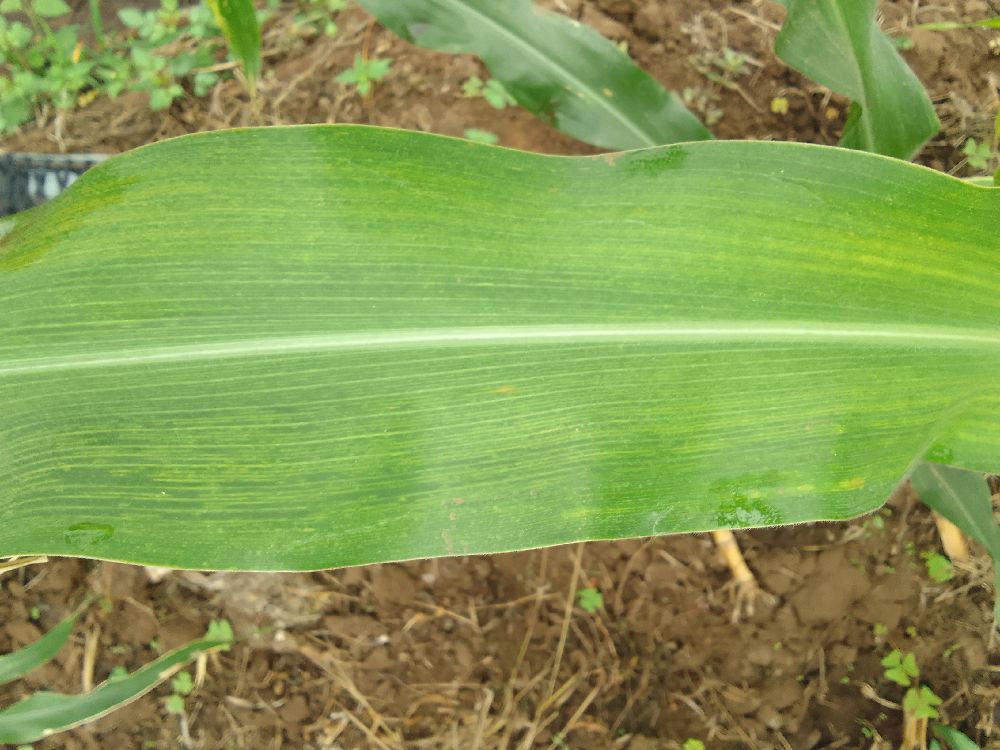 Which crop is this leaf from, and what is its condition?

maize, maize lethal necrosis
